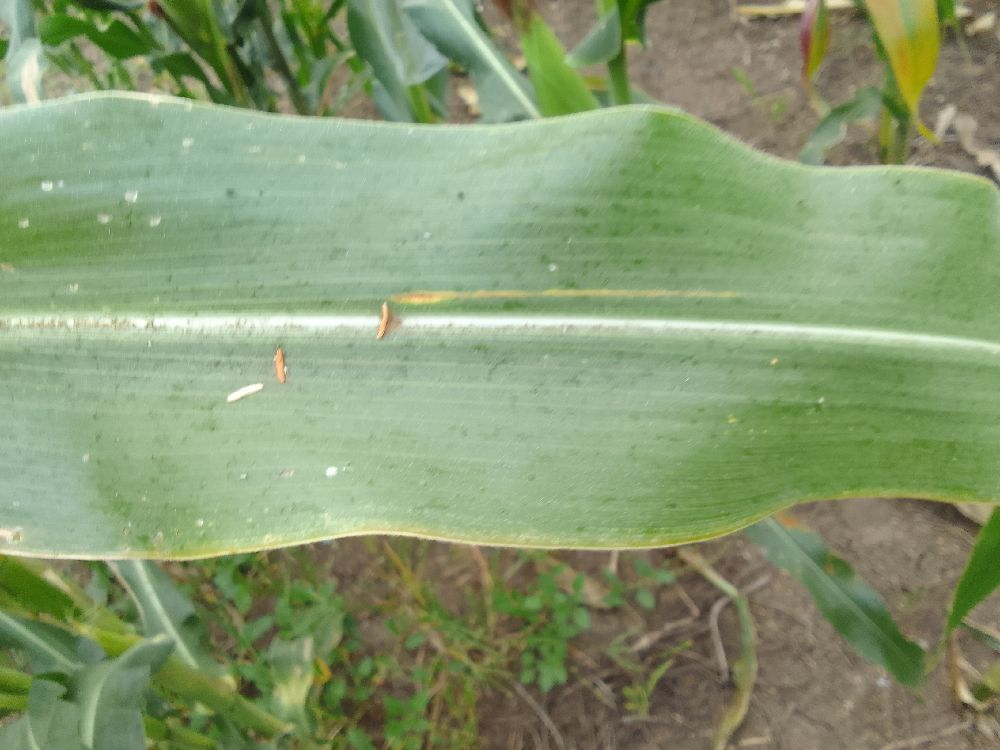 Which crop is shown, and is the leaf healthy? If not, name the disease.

maize, healthy
